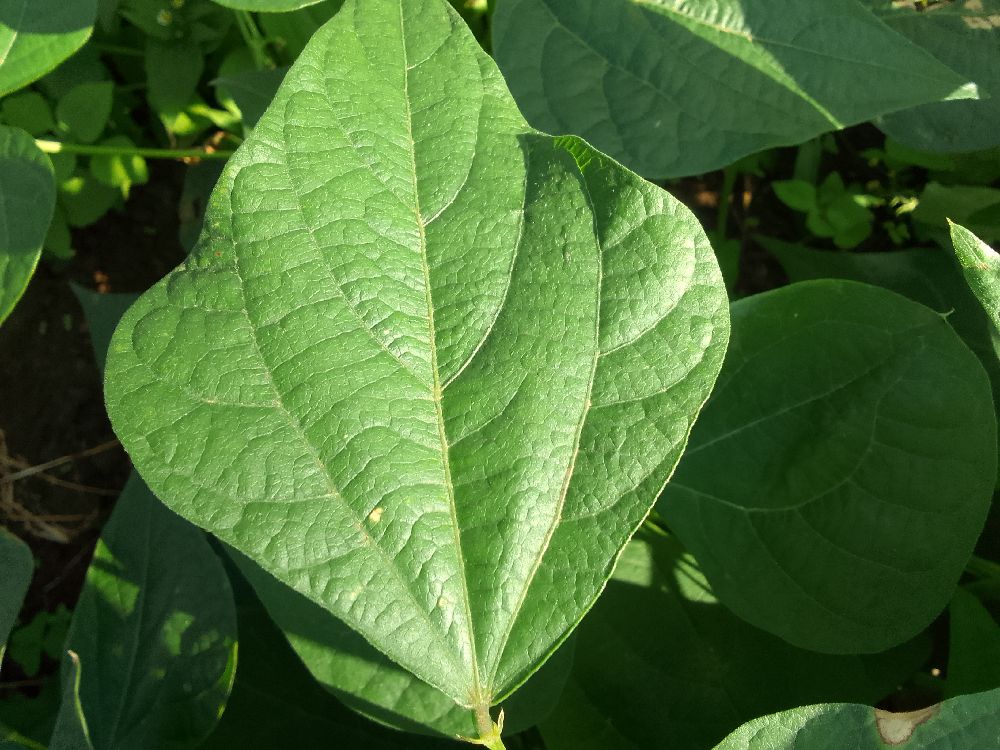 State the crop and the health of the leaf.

common bean, healthy
